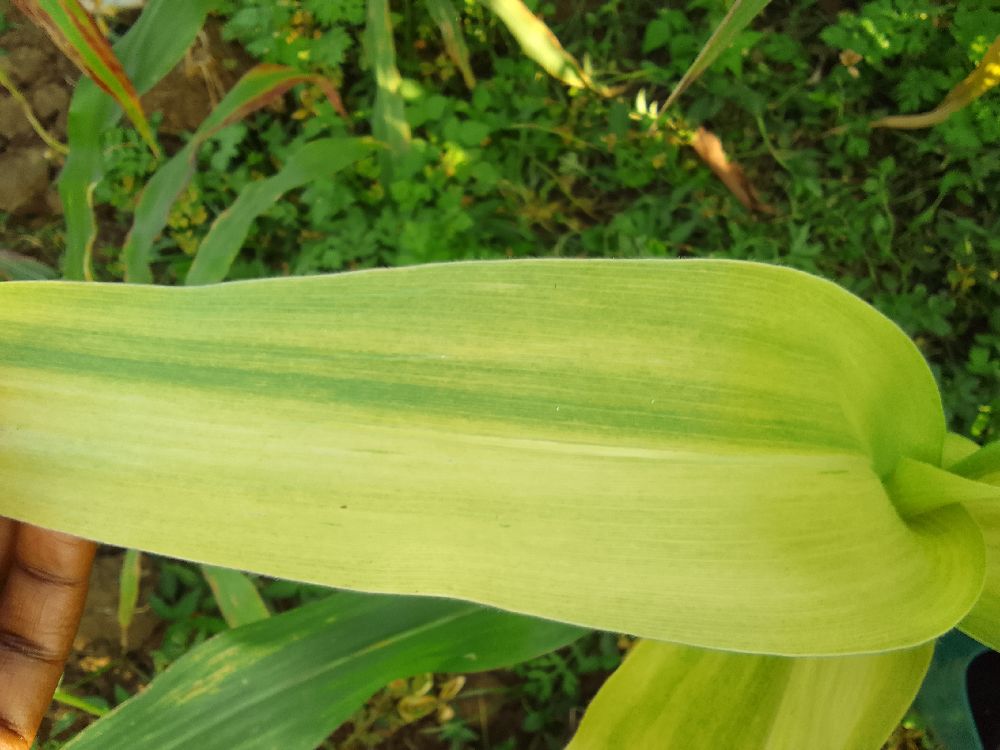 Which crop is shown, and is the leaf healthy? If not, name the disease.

maize, maize lethal necrosis
